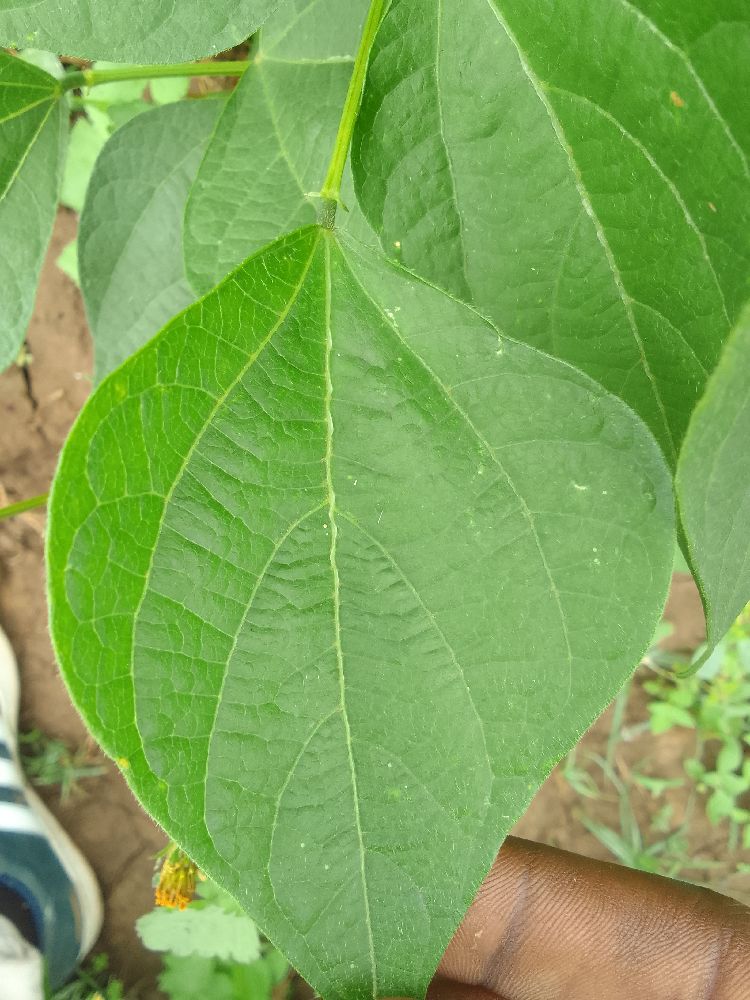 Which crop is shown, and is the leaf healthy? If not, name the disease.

common bean, healthy
